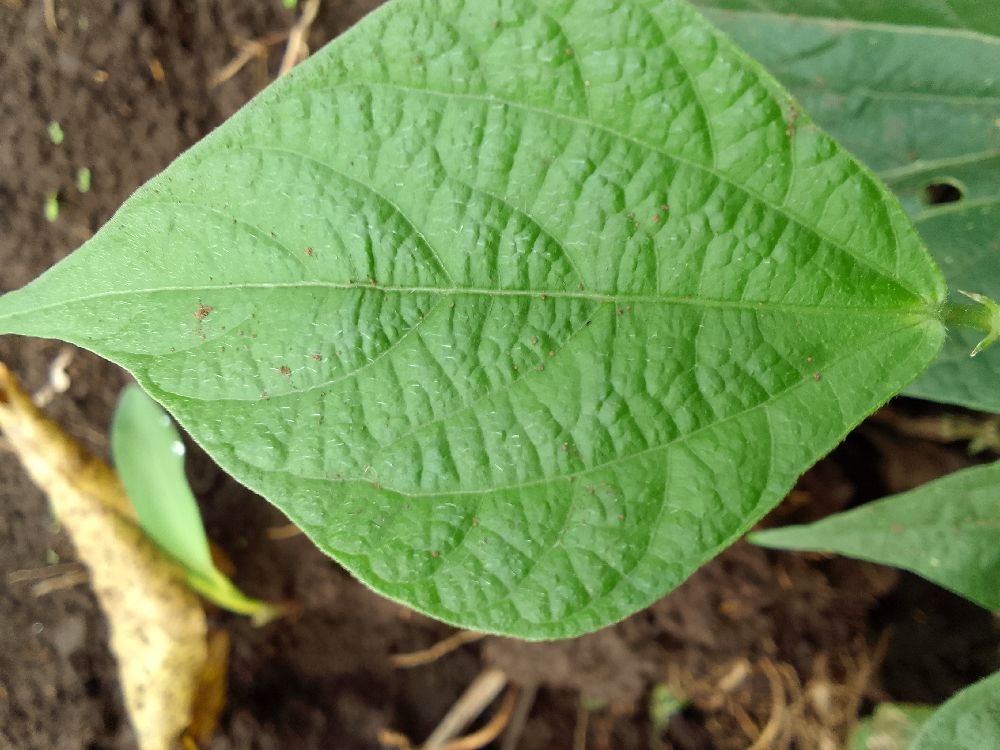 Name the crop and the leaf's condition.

common bean, healthy
